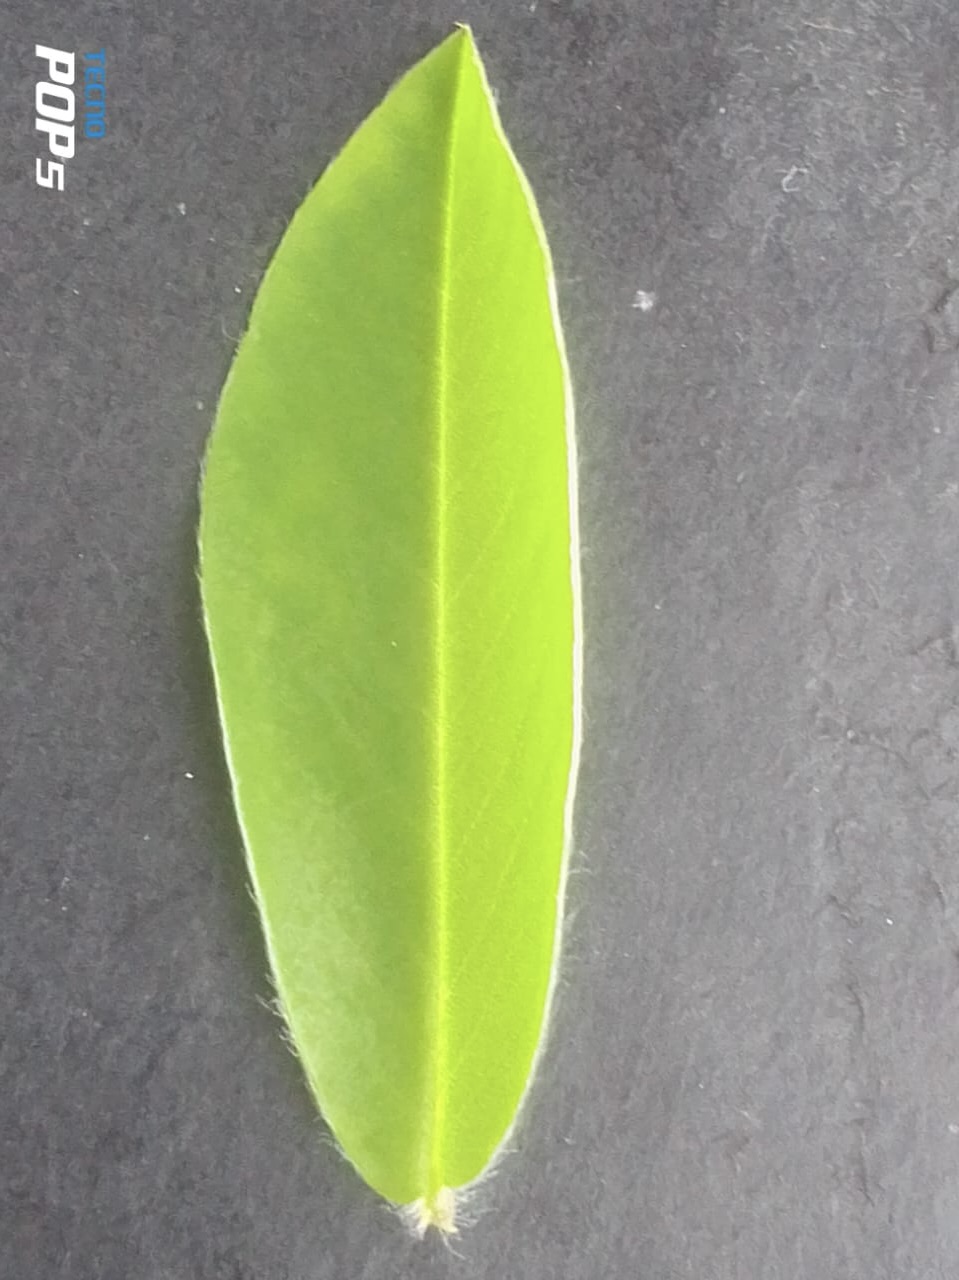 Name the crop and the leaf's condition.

peanut, healthy leaves
